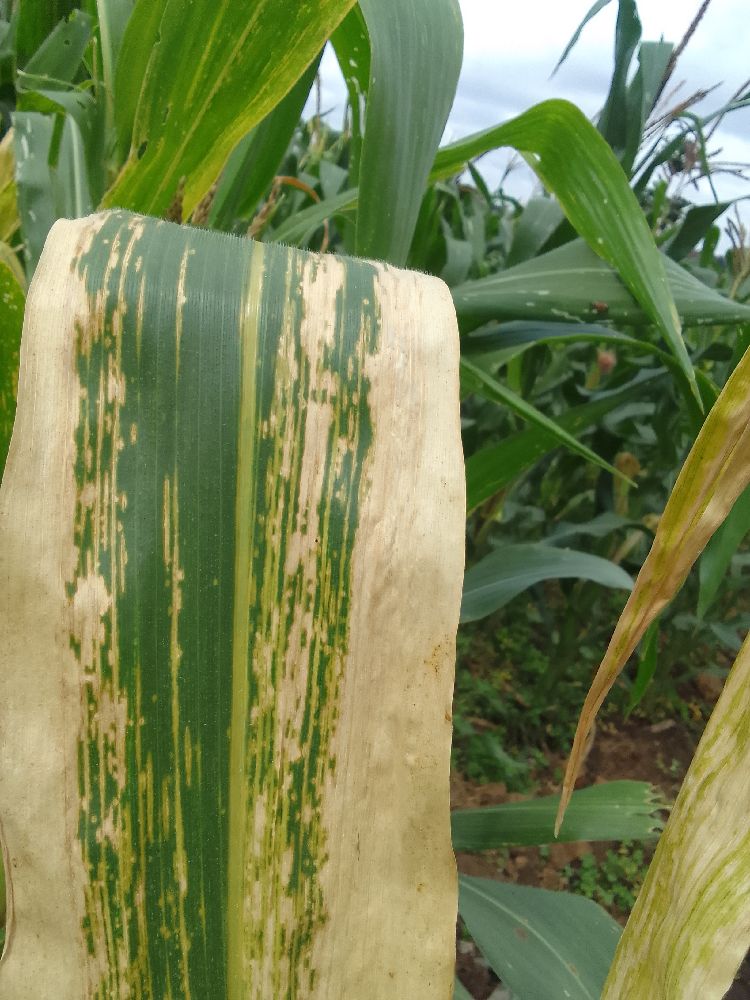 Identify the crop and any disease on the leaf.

maize, maize lethal necrosis
